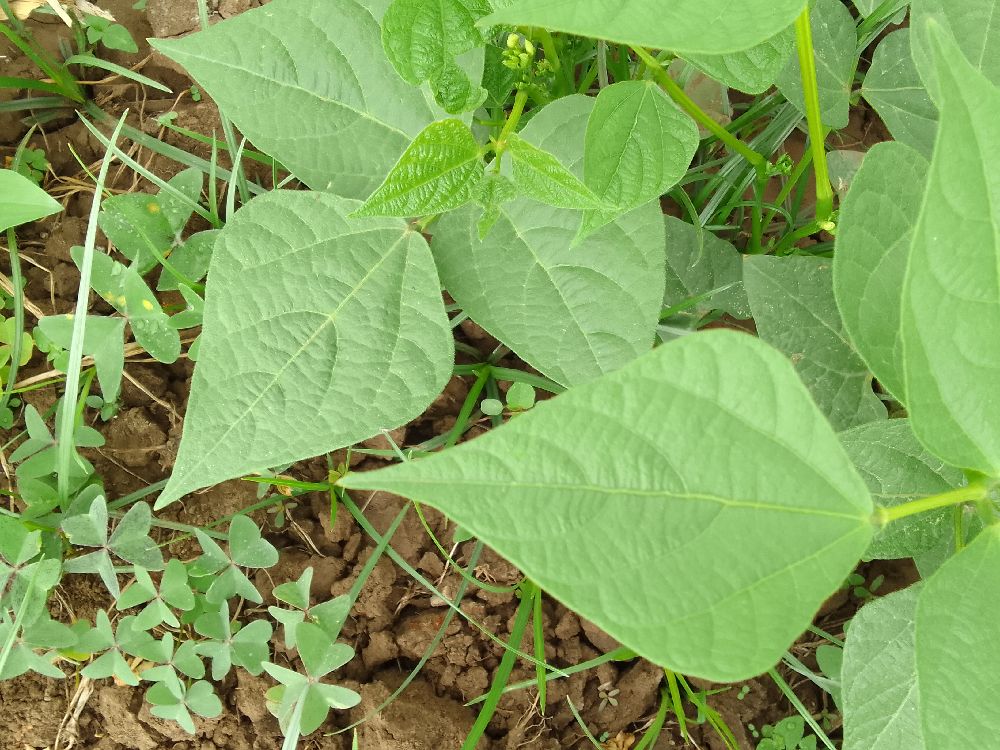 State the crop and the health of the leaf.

common bean, healthy
